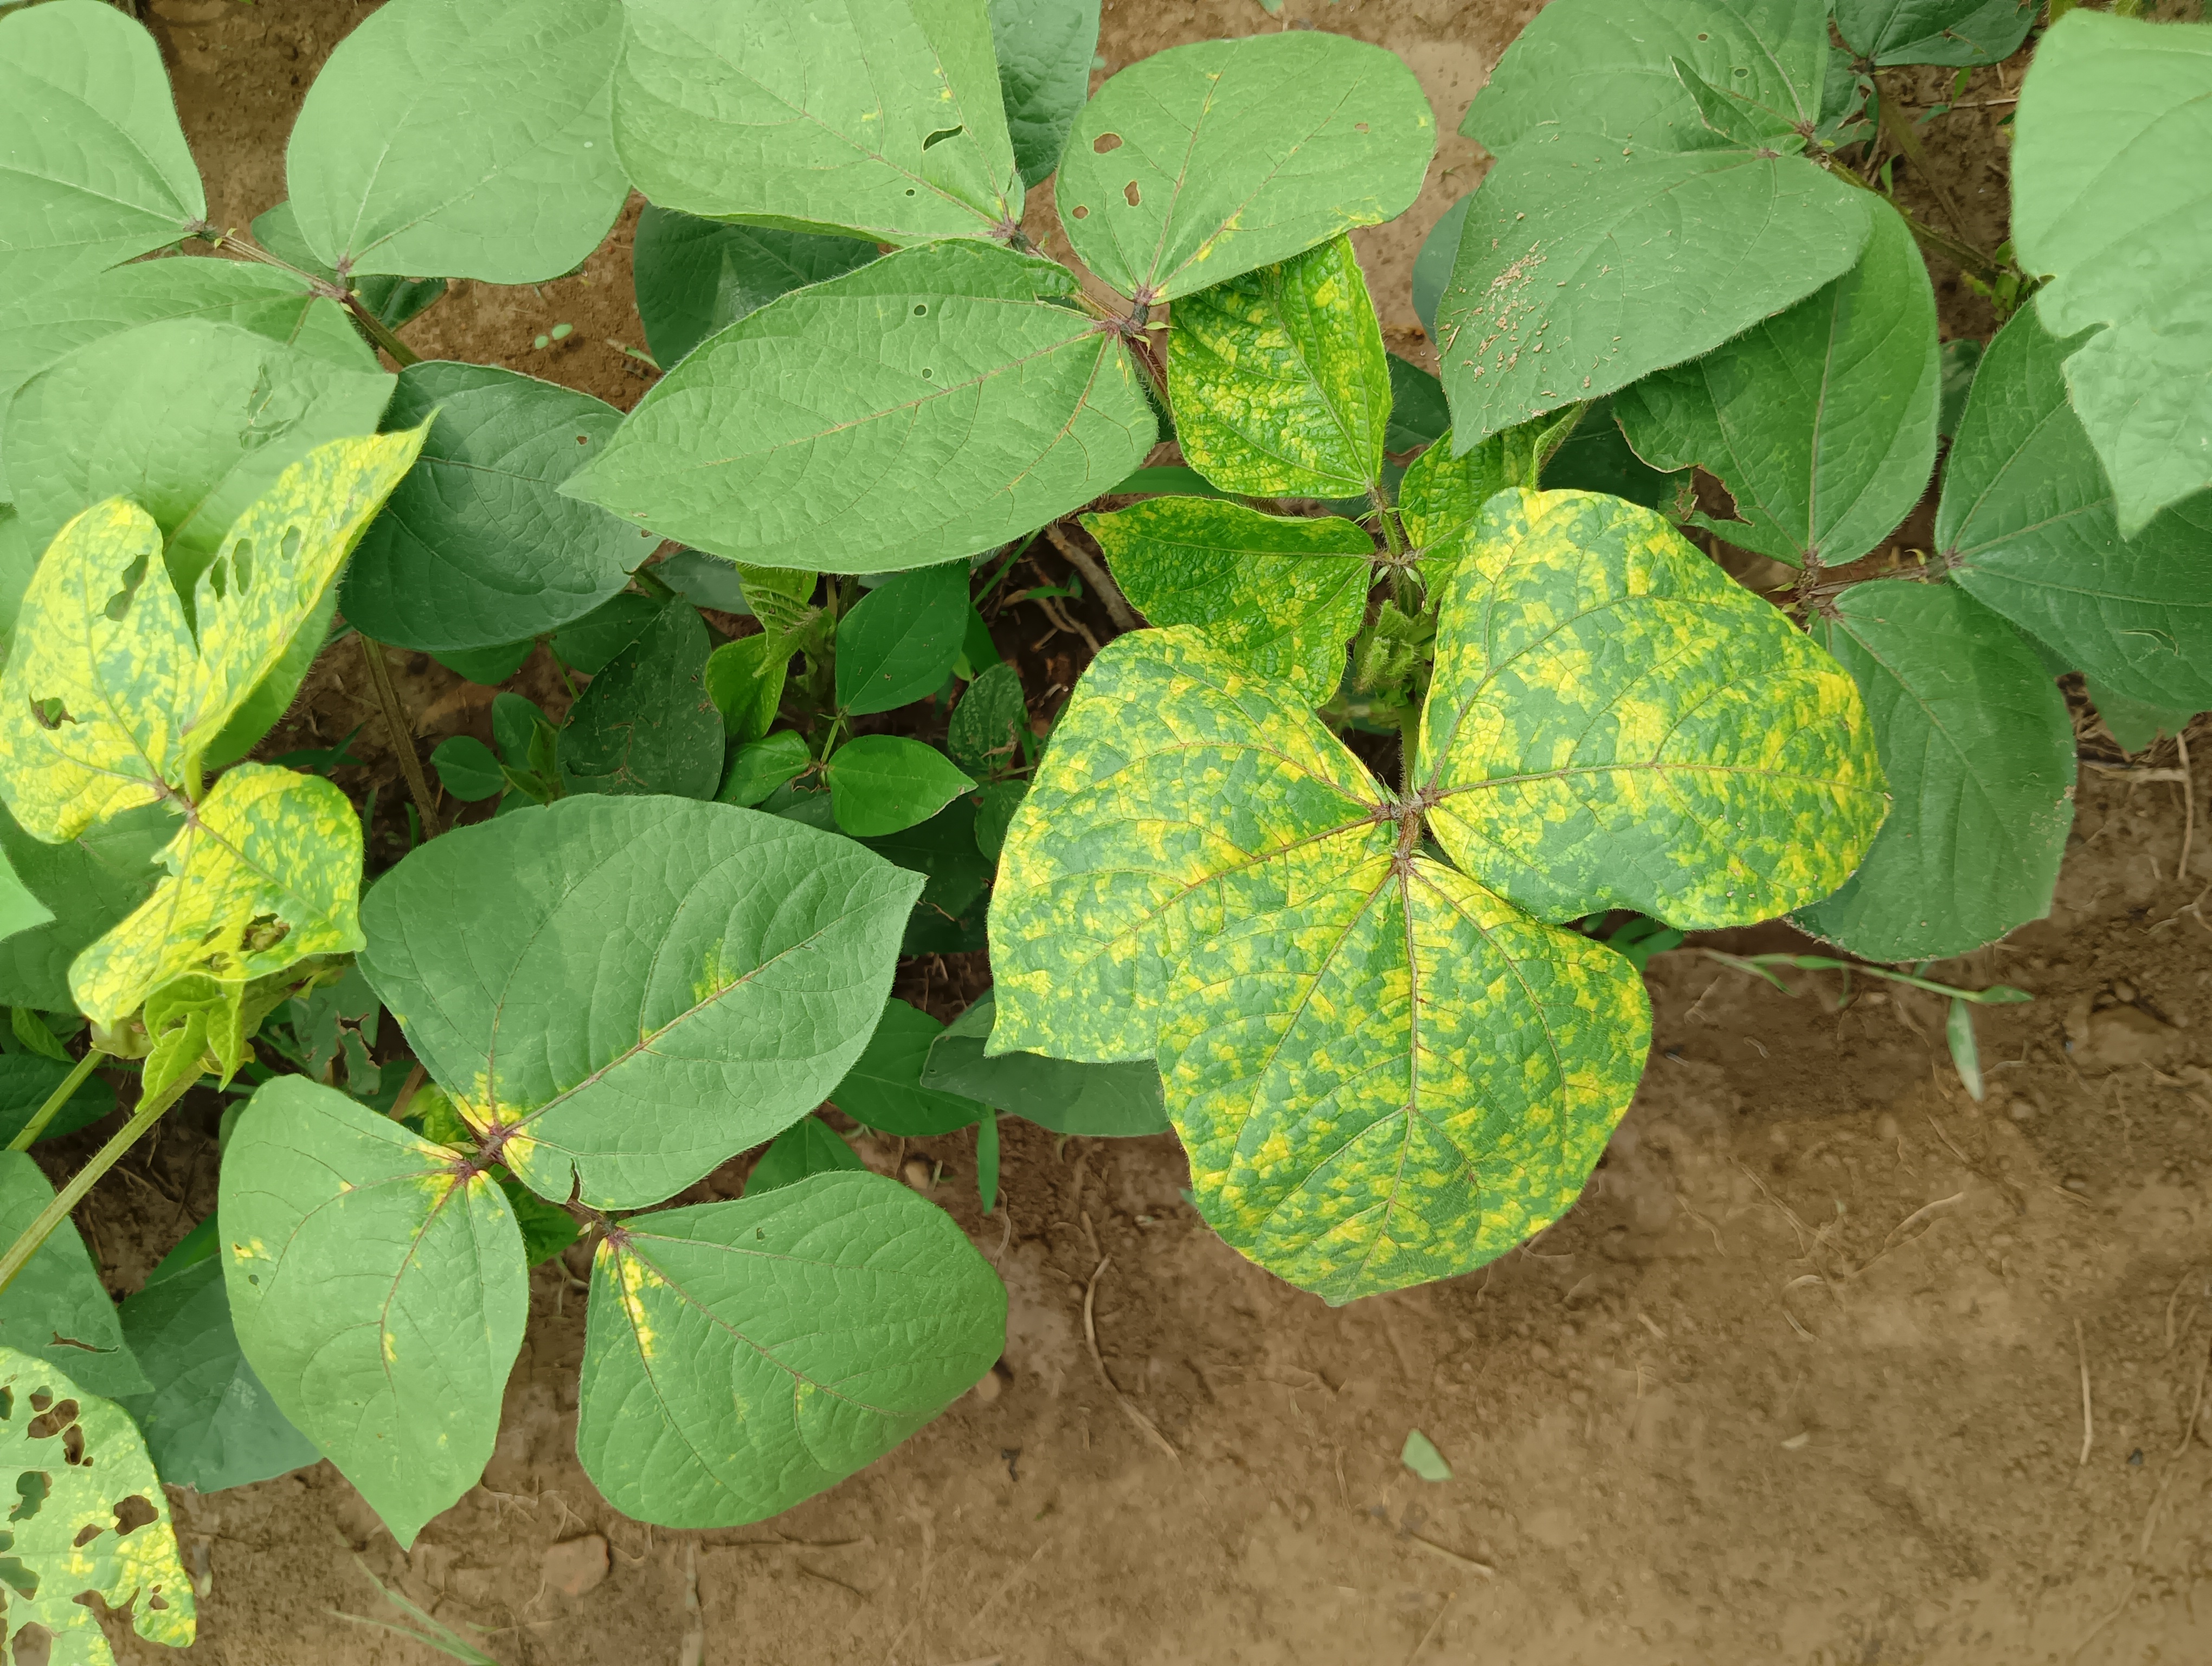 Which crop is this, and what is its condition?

mungbean, yellow mosaic
